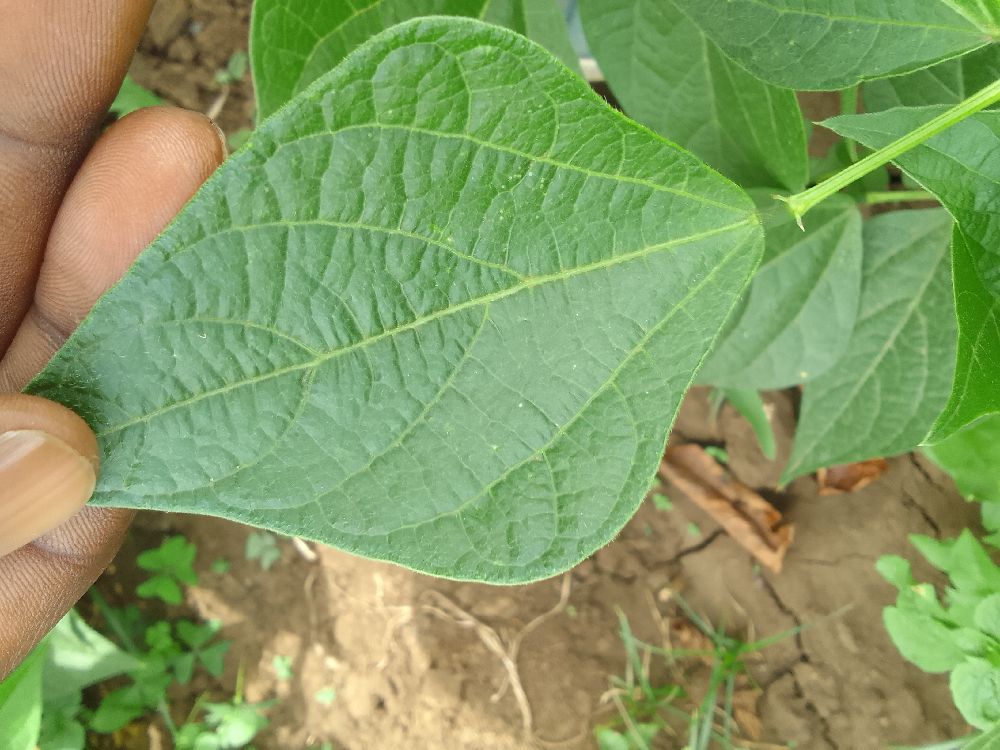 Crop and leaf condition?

common bean, healthy
